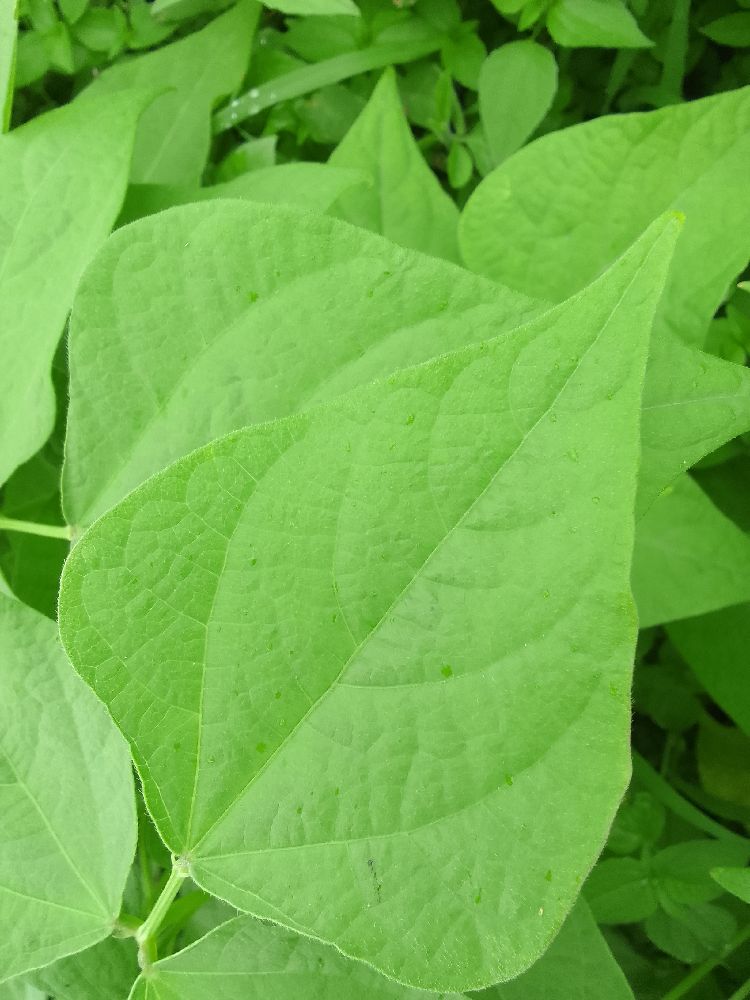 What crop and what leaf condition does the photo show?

common bean, healthy
